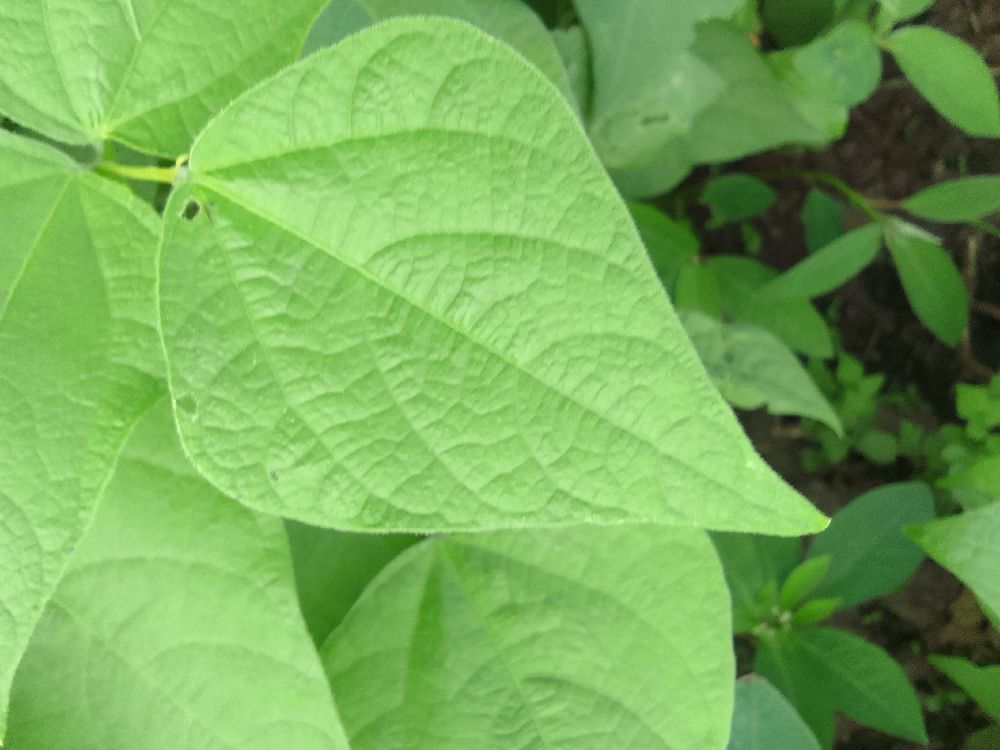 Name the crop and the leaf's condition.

common bean, healthy
